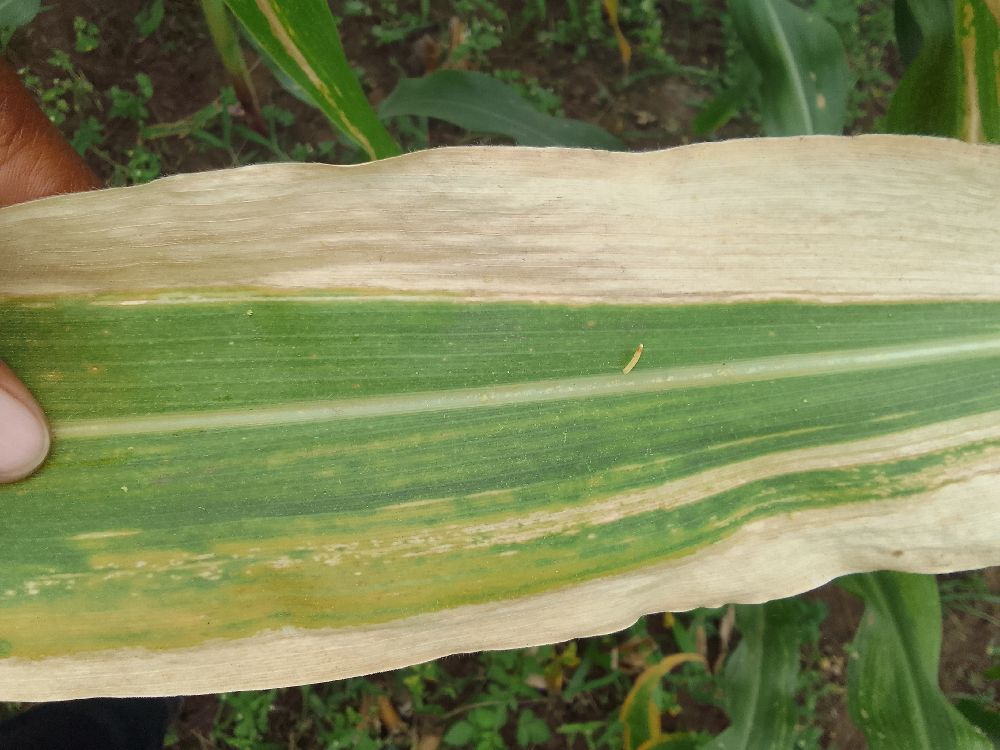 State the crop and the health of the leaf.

maize, maize lethal necrosis
